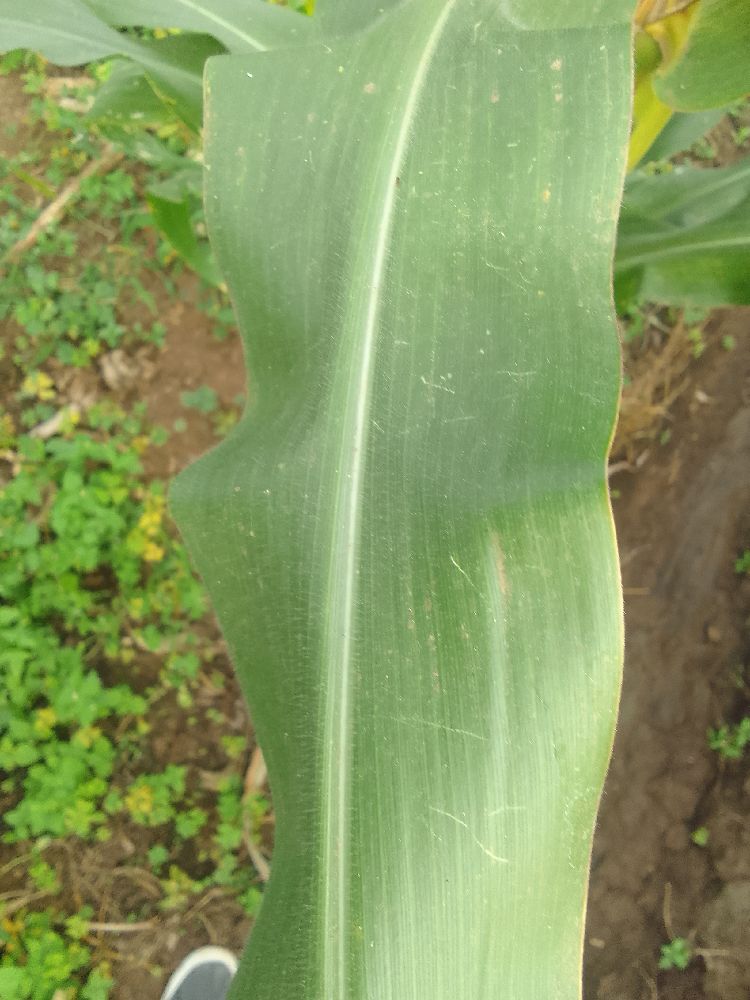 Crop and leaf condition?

maize, healthy
